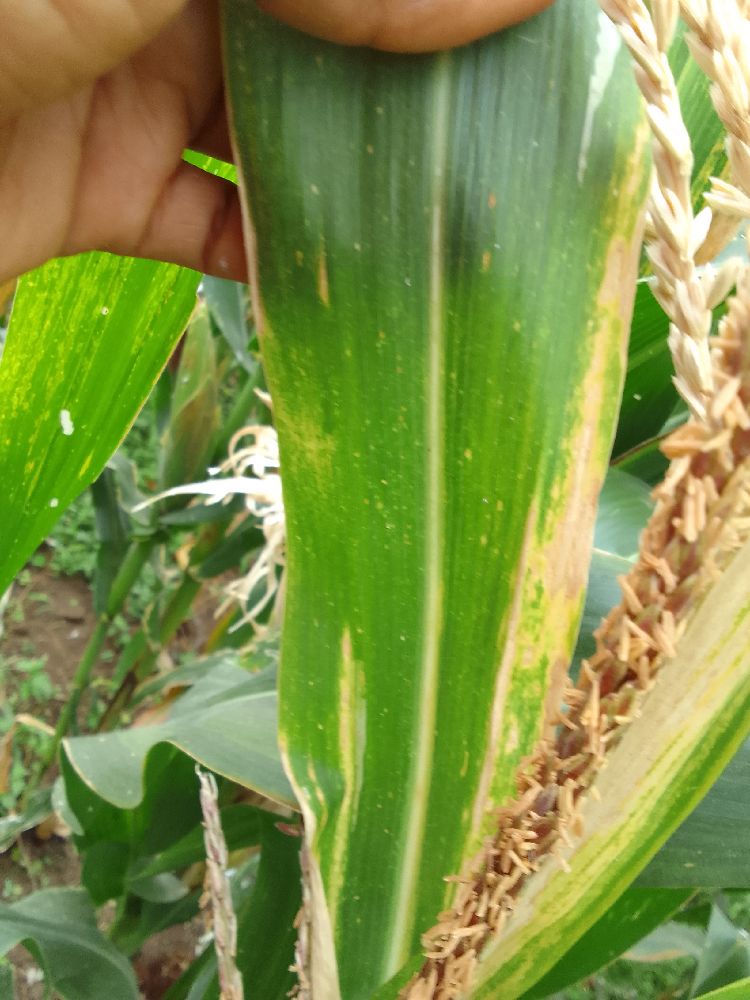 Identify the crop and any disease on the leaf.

maize, maize lethal necrosis
